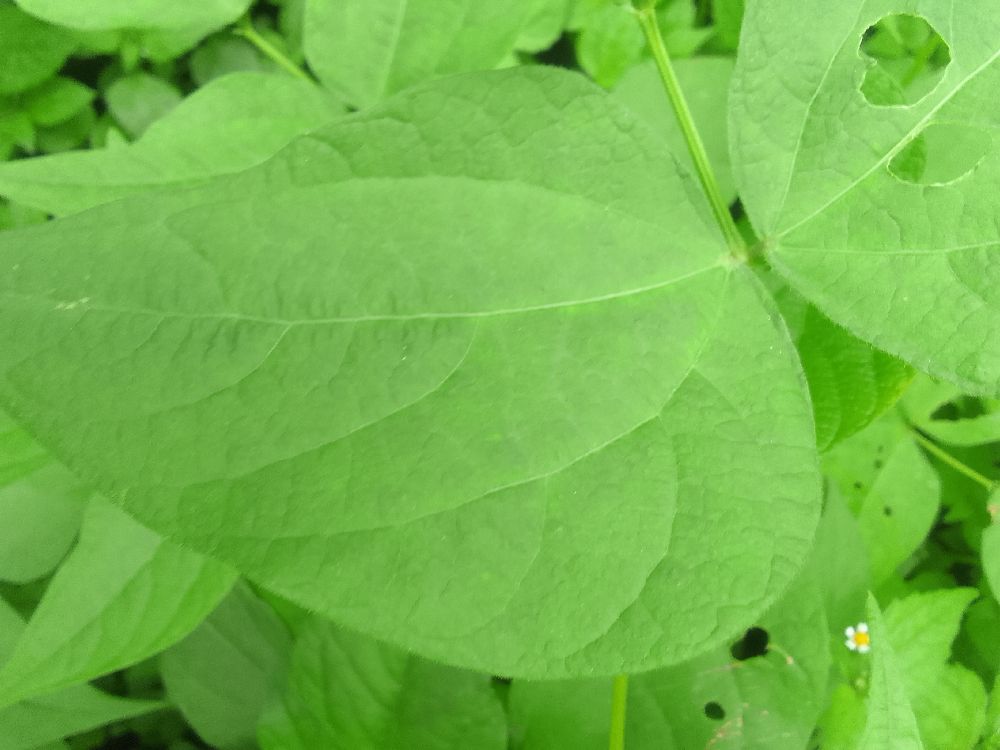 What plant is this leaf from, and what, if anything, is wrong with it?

common bean, healthy
